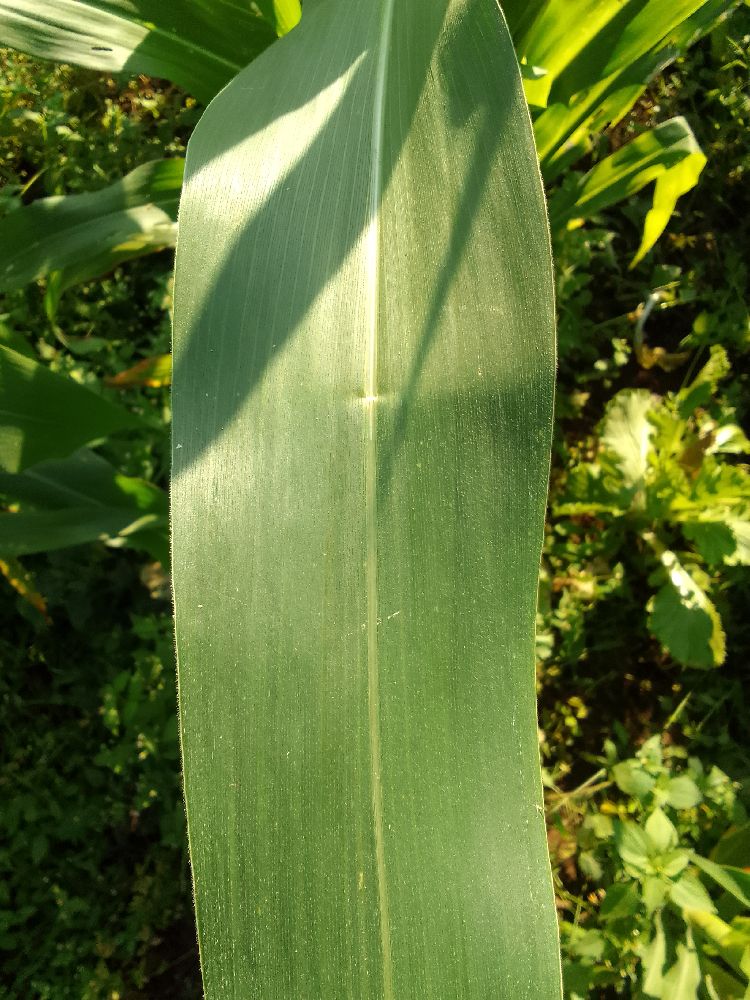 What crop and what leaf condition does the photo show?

maize, healthy
